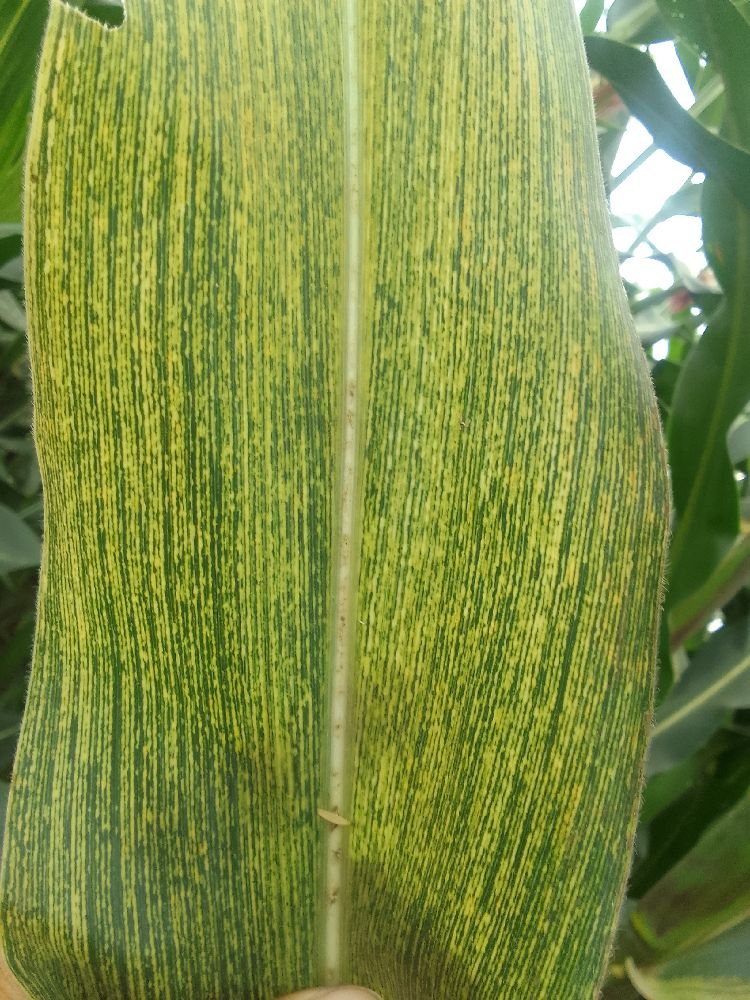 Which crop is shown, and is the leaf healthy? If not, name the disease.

maize, maize streak virus
